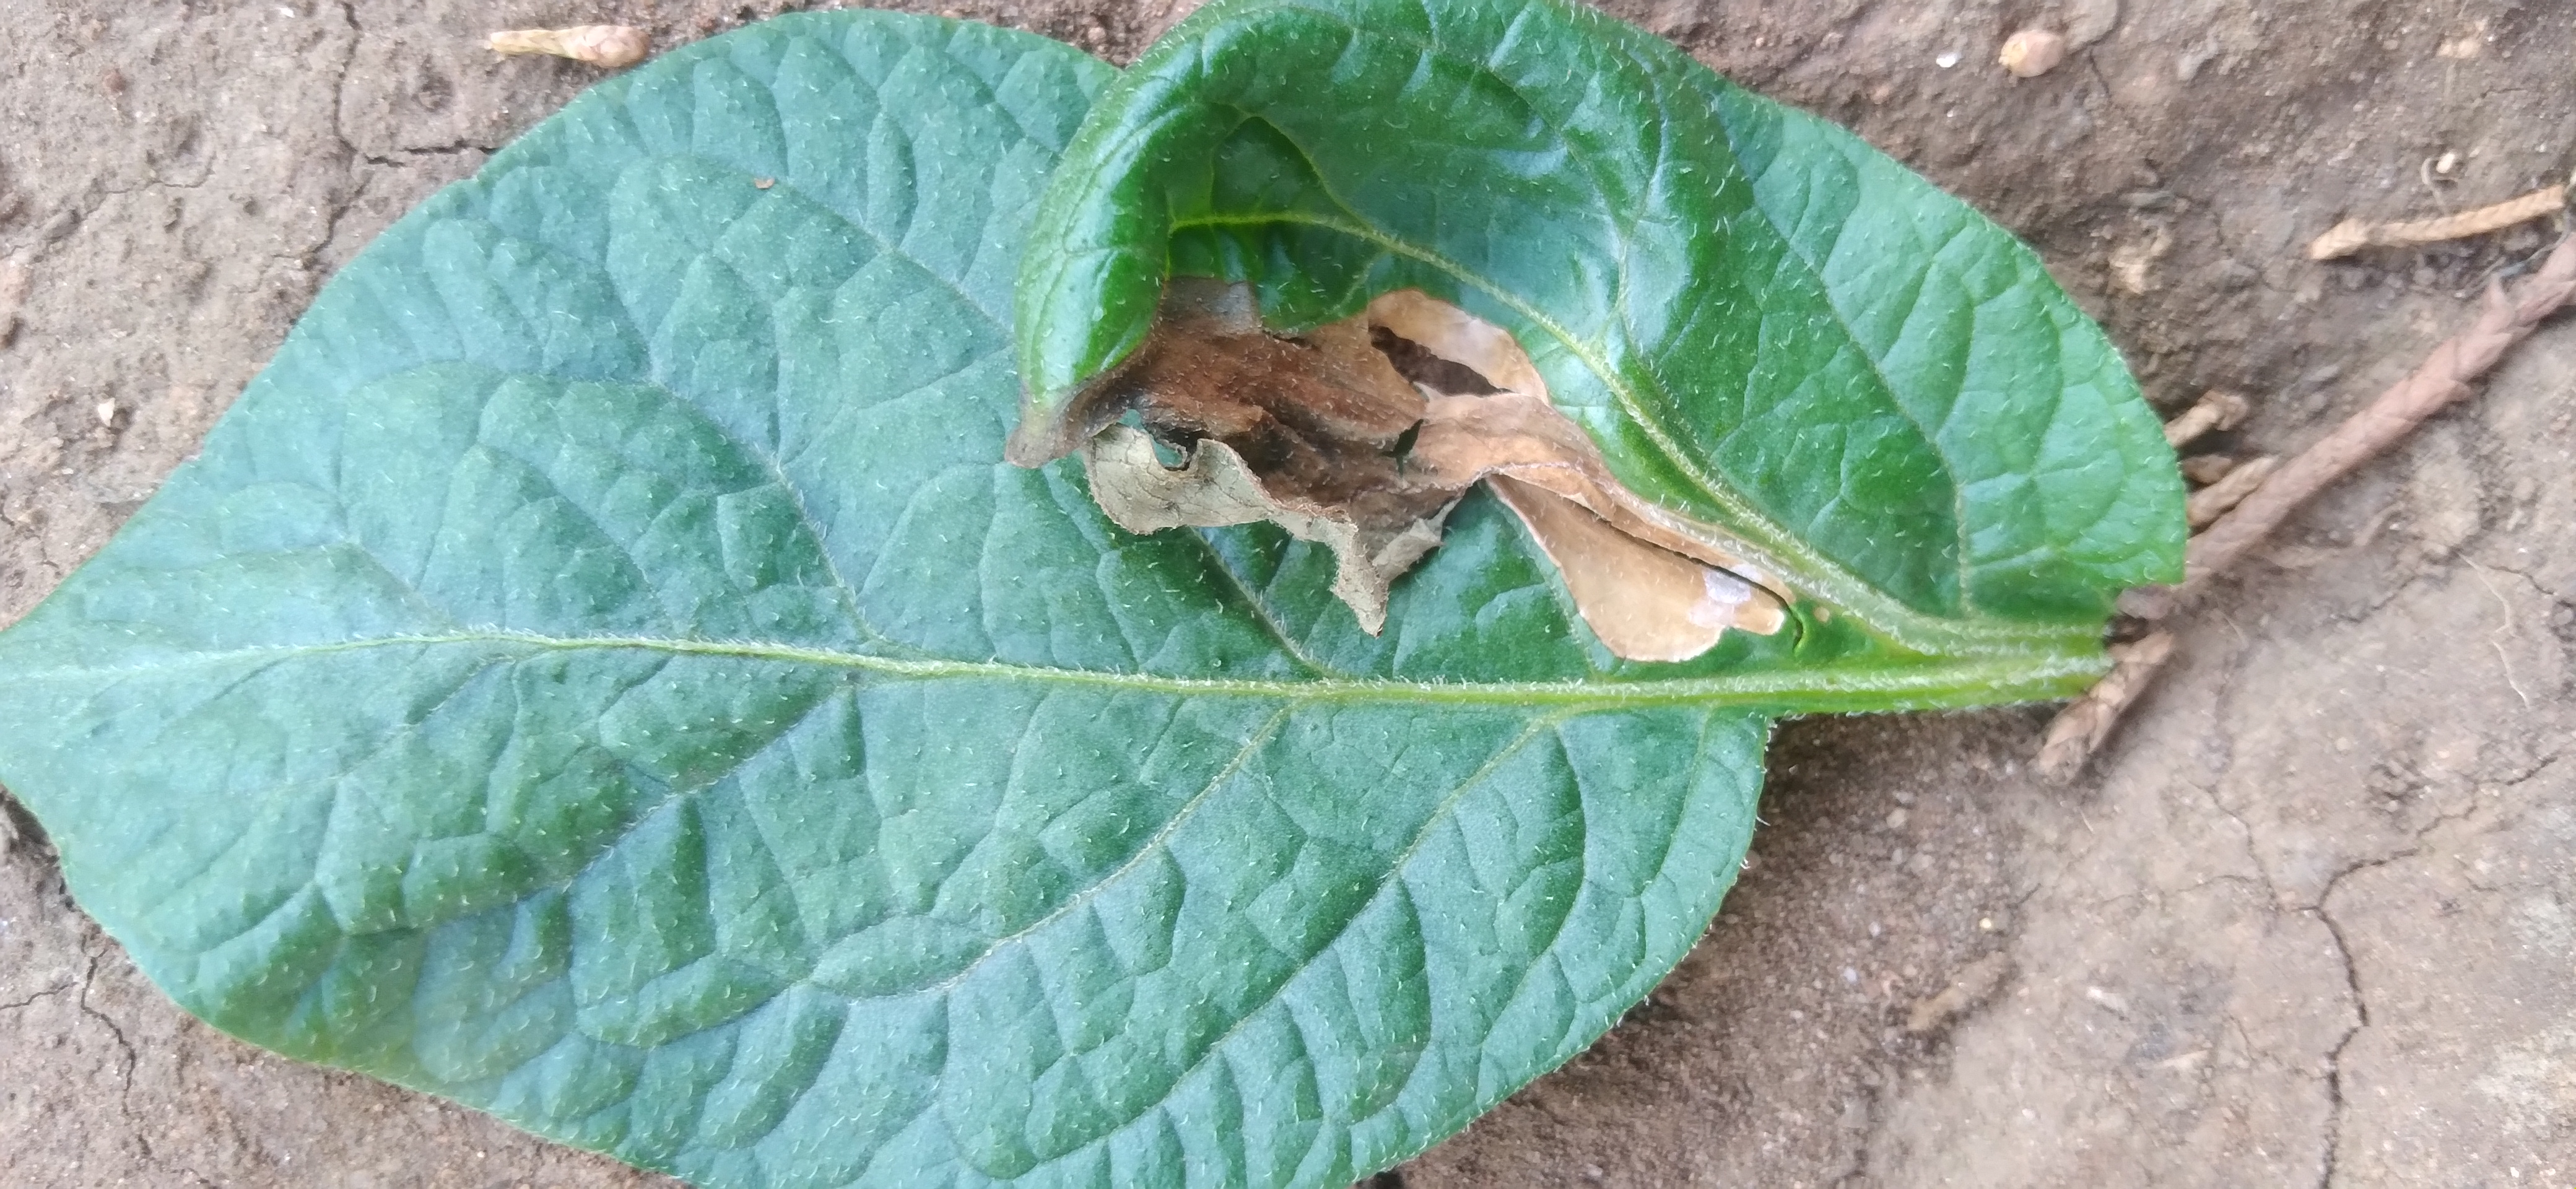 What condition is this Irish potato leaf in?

early blight
